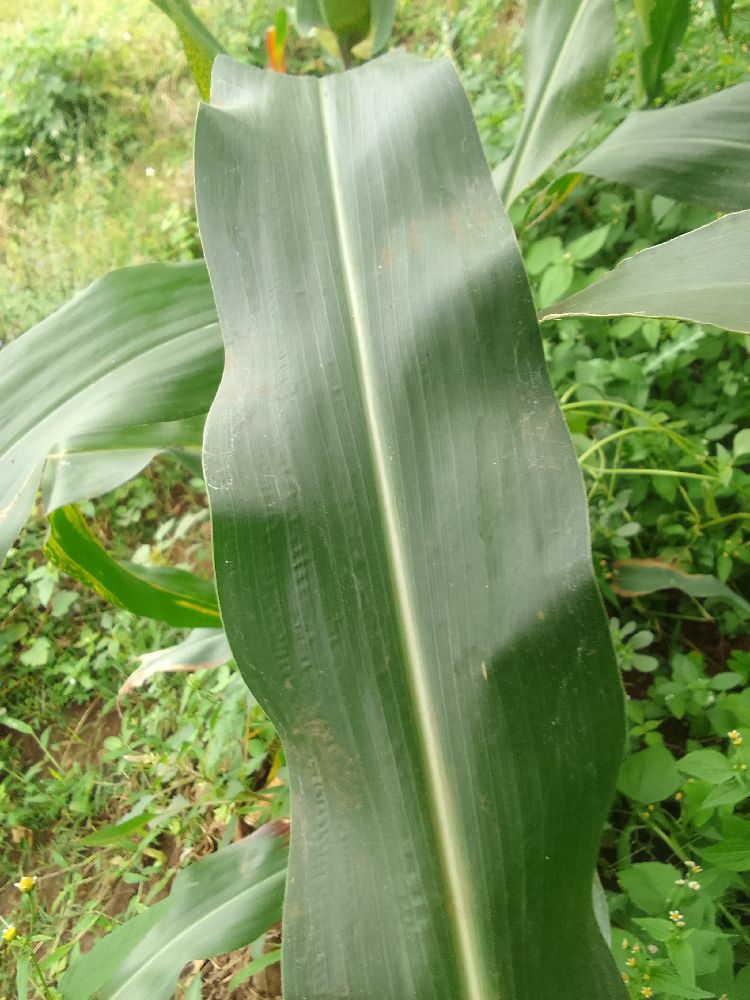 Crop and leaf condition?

maize, healthy
